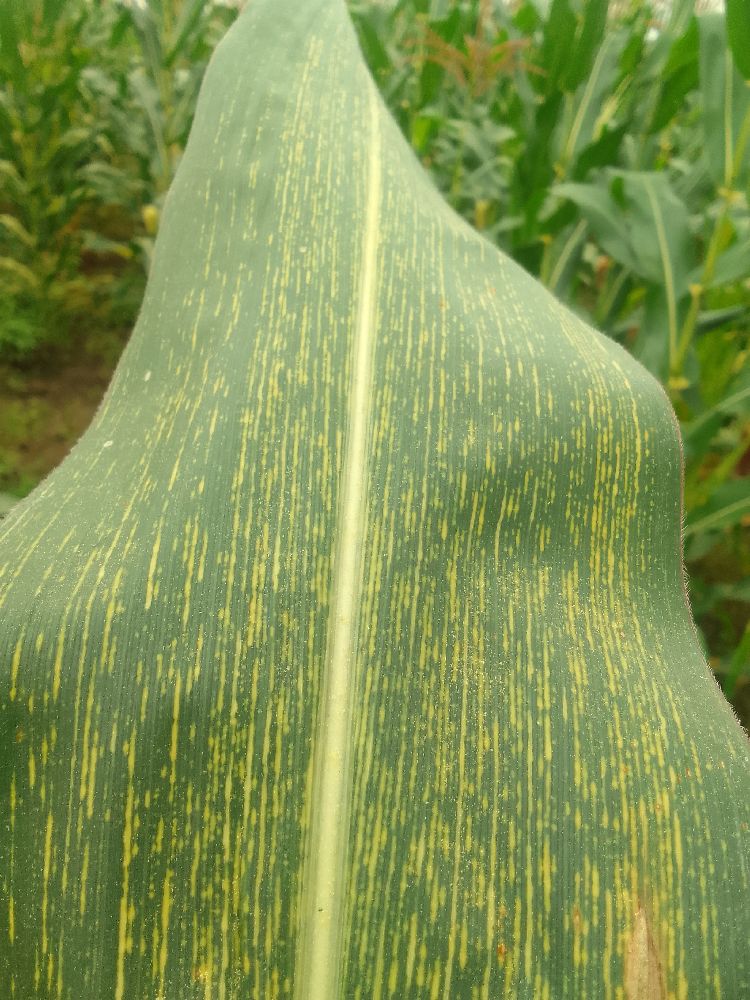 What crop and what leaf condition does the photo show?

maize, maize streak virus
